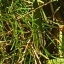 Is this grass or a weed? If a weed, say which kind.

grass
